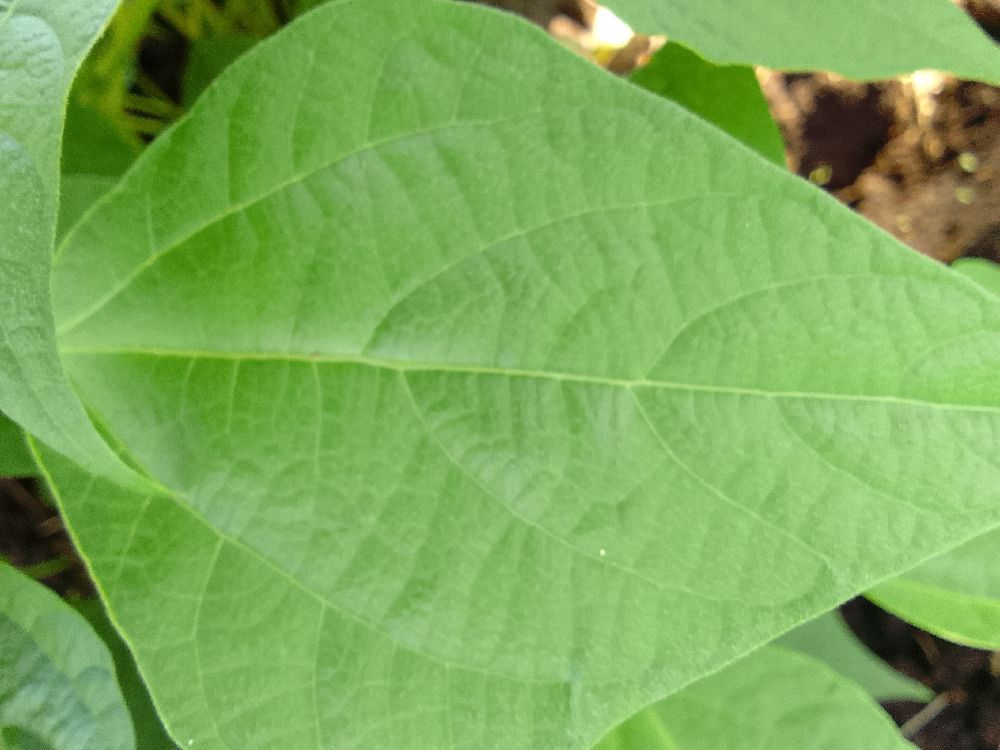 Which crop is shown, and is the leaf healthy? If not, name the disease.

common bean, healthy
